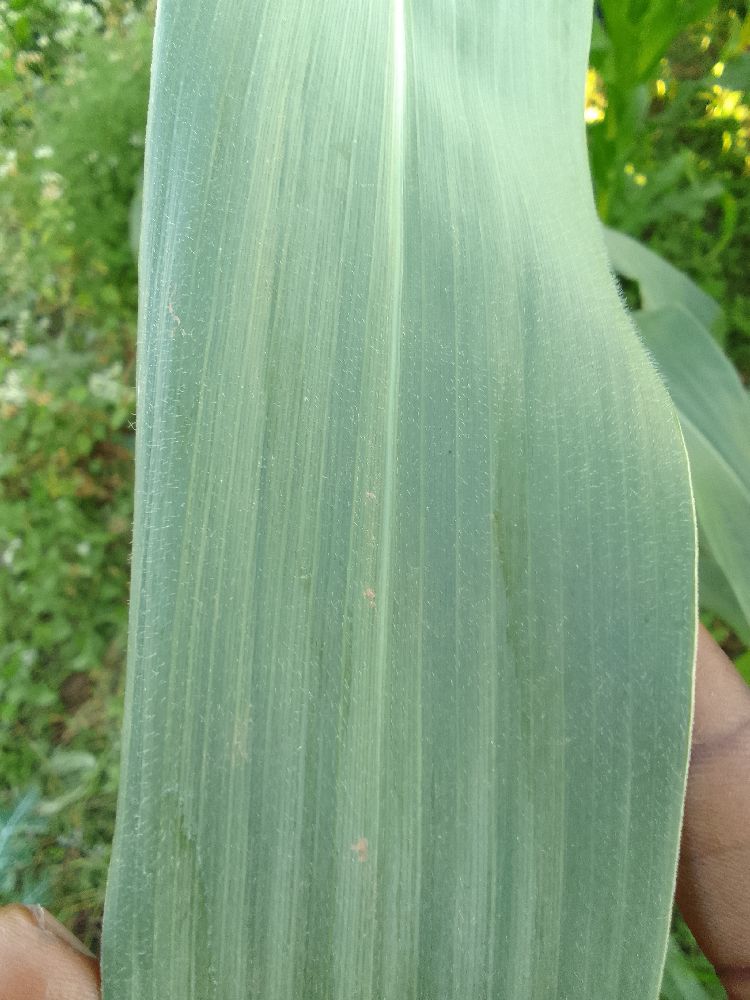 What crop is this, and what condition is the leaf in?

maize, healthy
